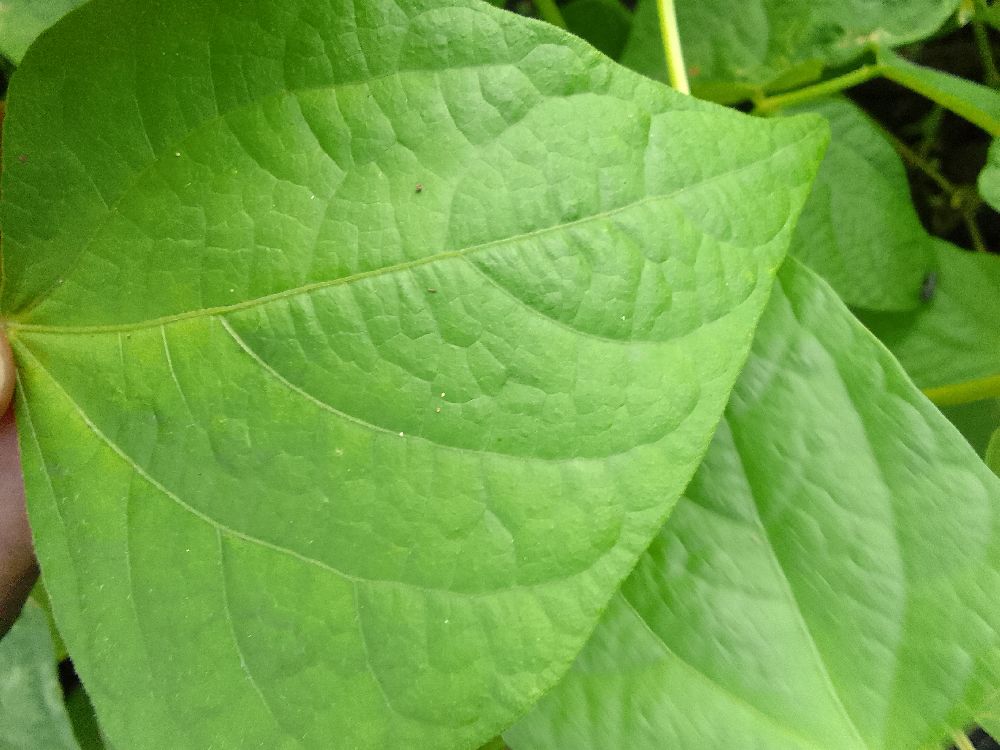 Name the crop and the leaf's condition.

common bean, healthy
